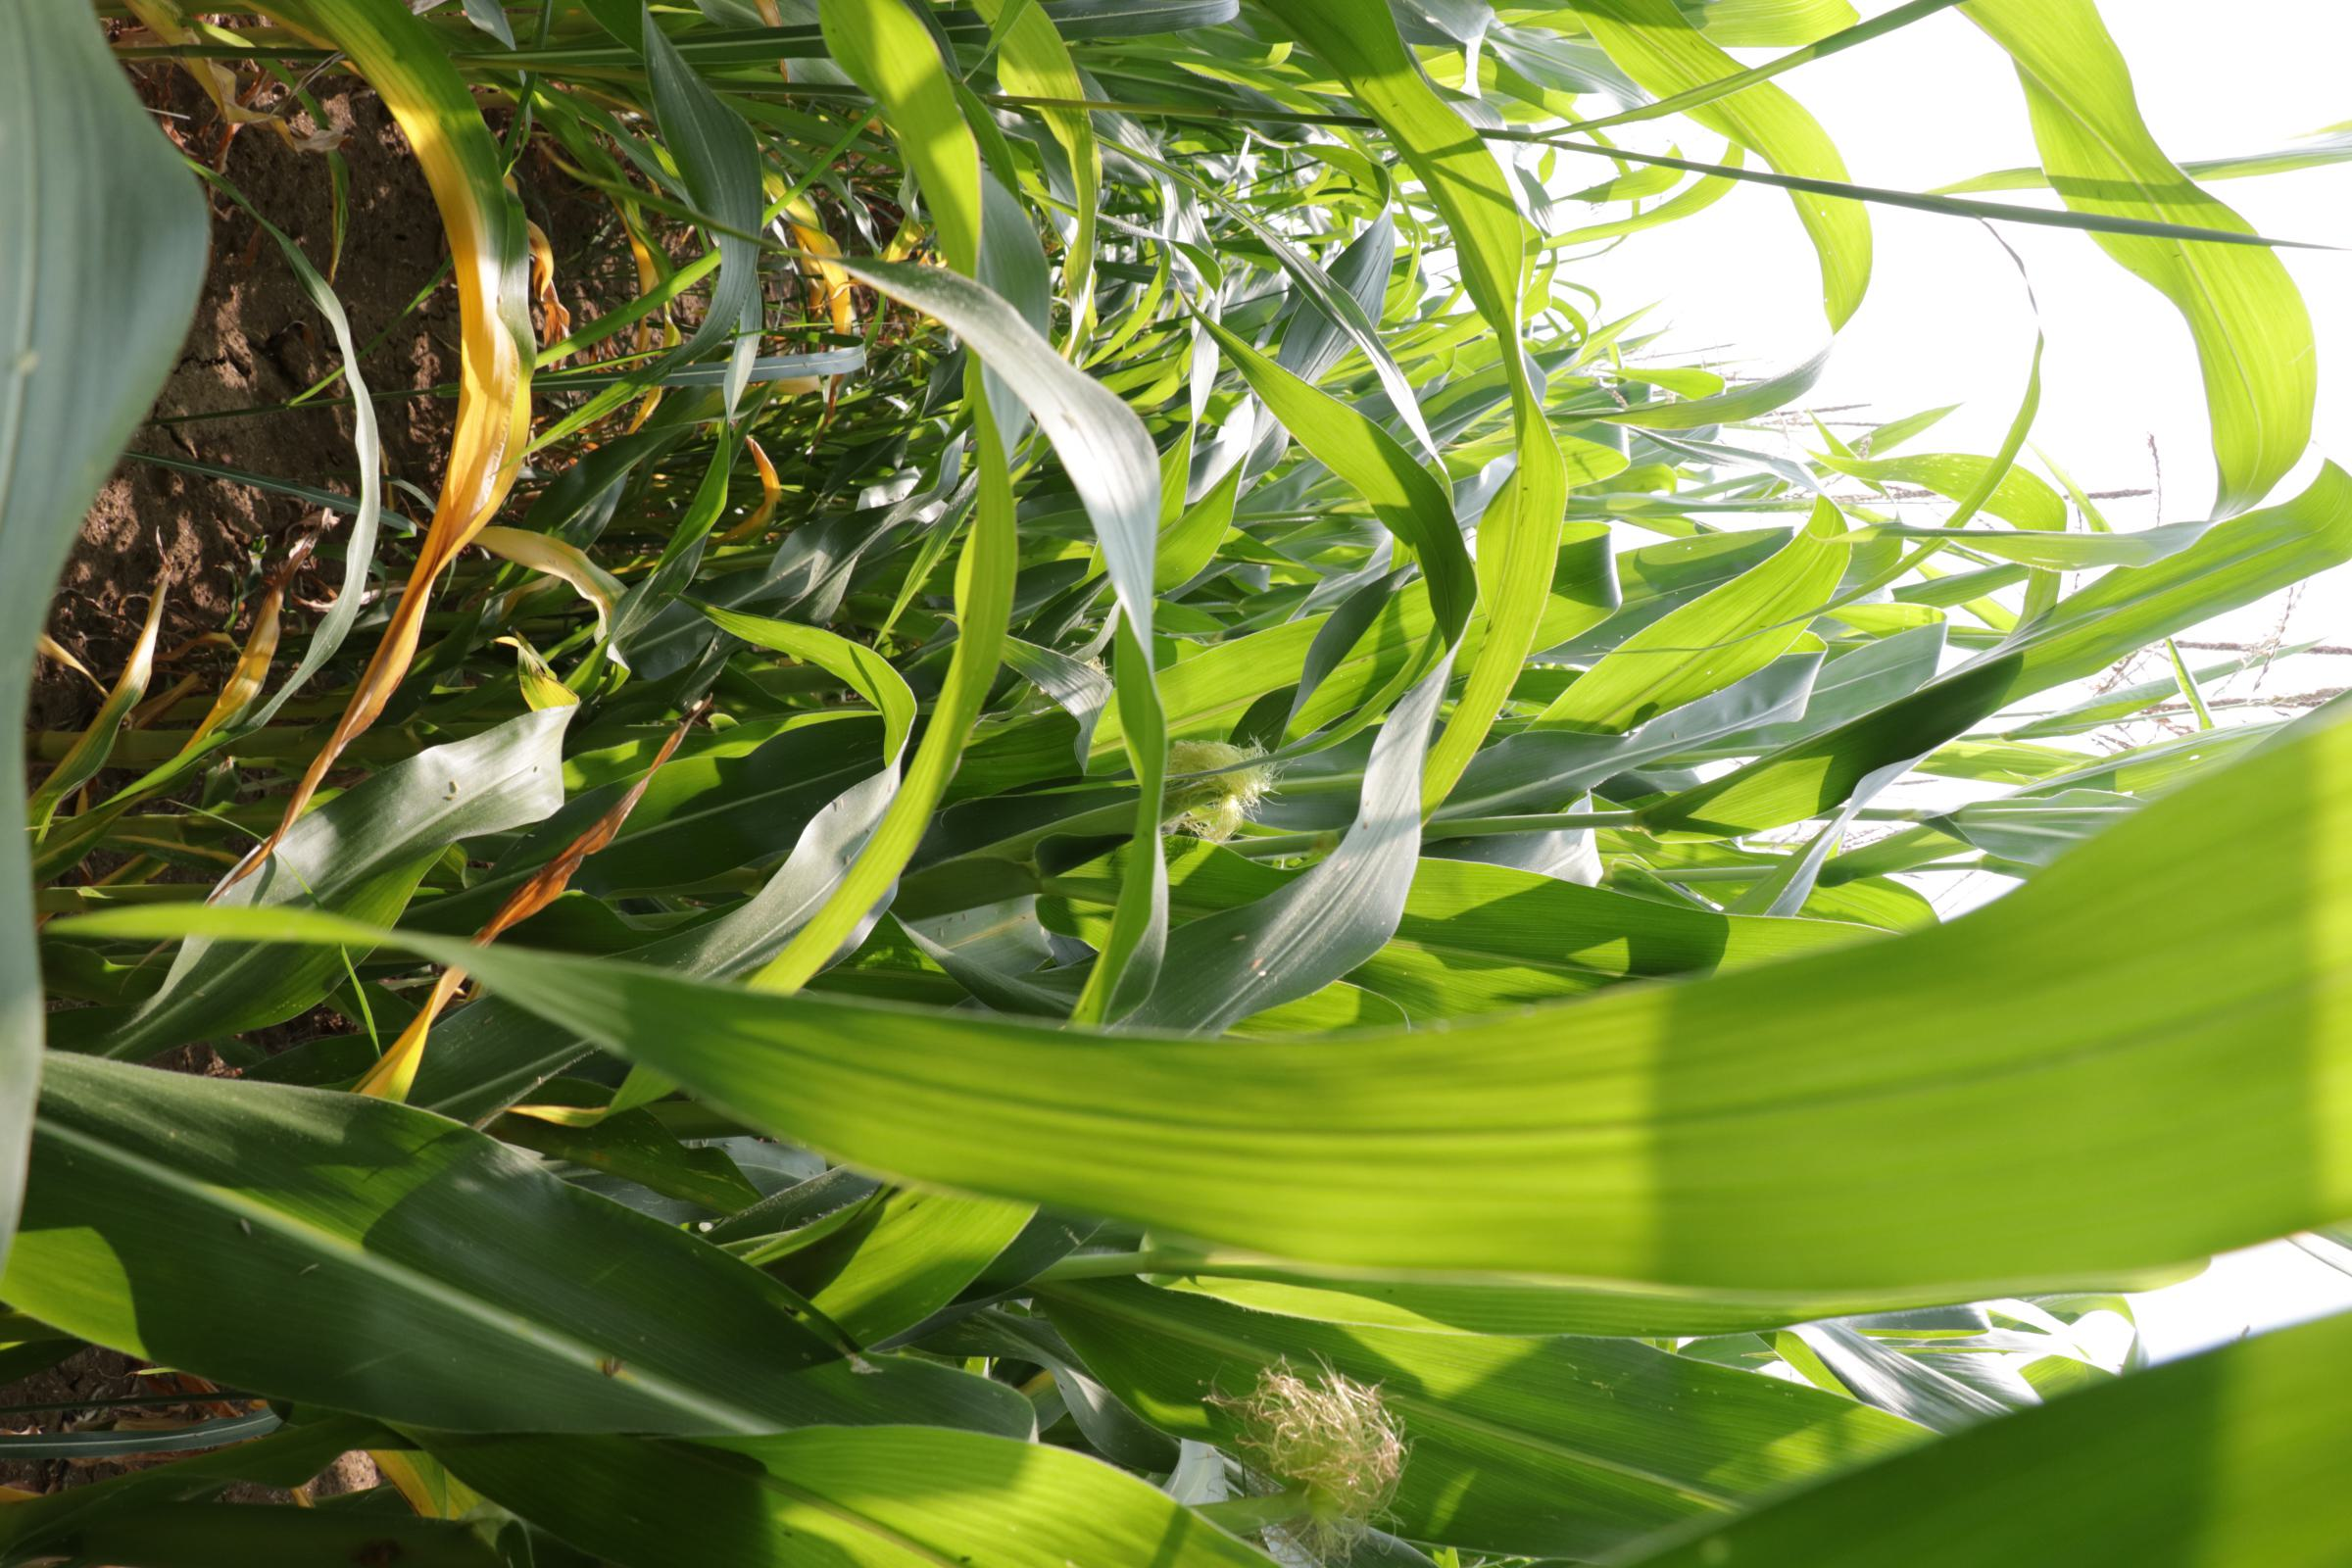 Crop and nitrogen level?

maize, no added nitrogen
